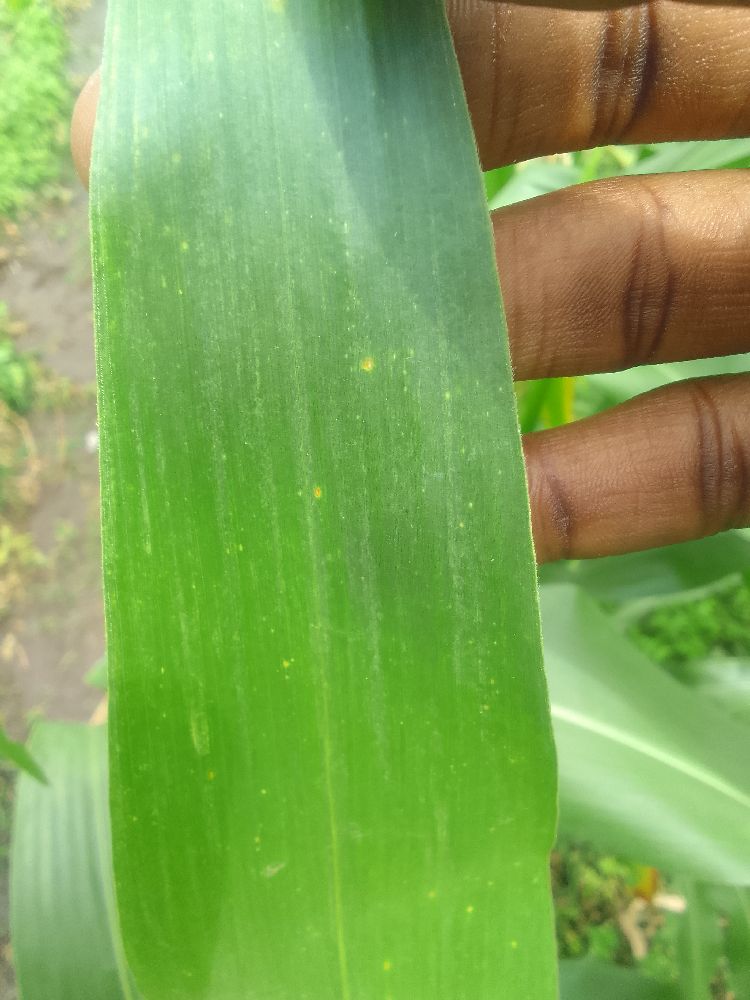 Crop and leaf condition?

maize, healthy
